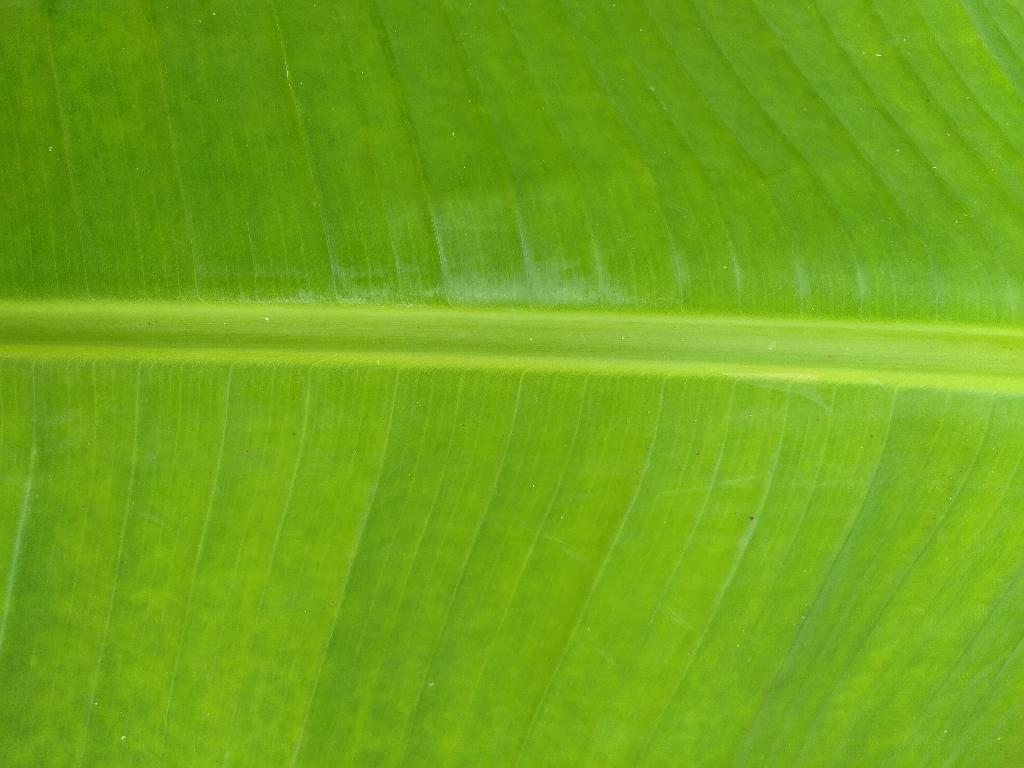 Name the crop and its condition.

banana, healthy
